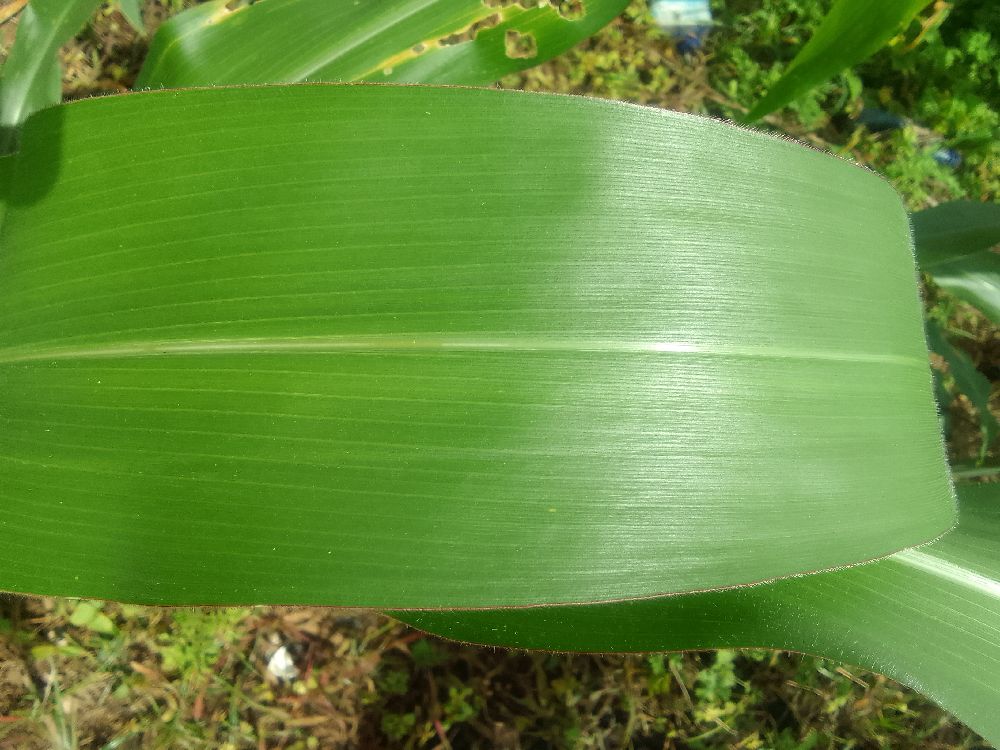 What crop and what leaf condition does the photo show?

maize, healthy
